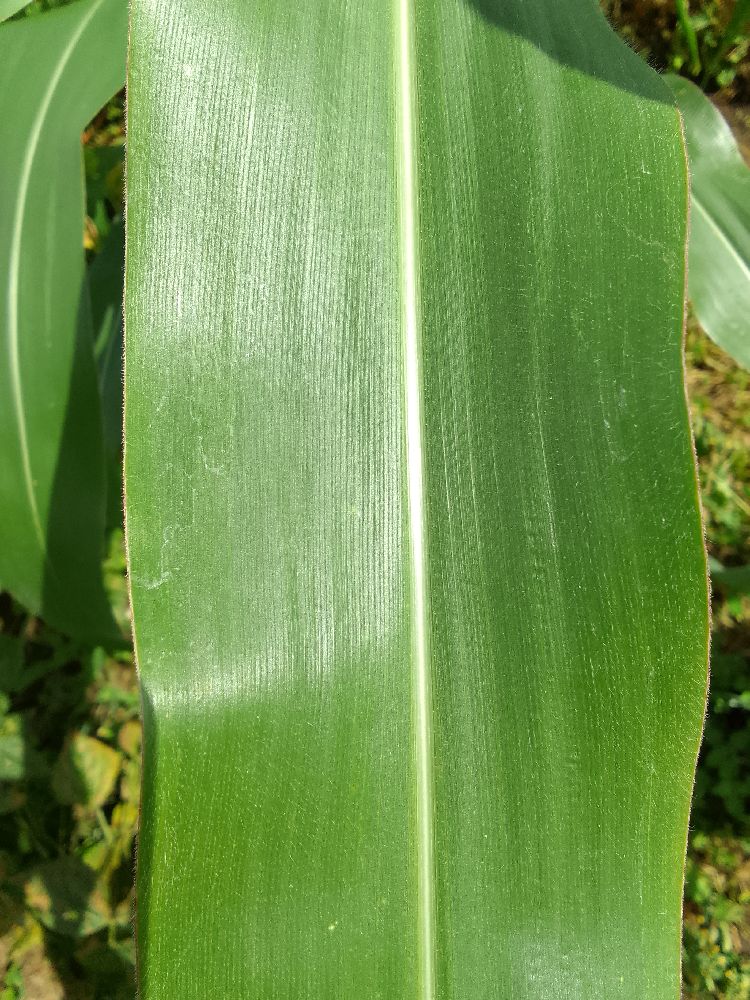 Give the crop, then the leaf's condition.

maize, healthy
